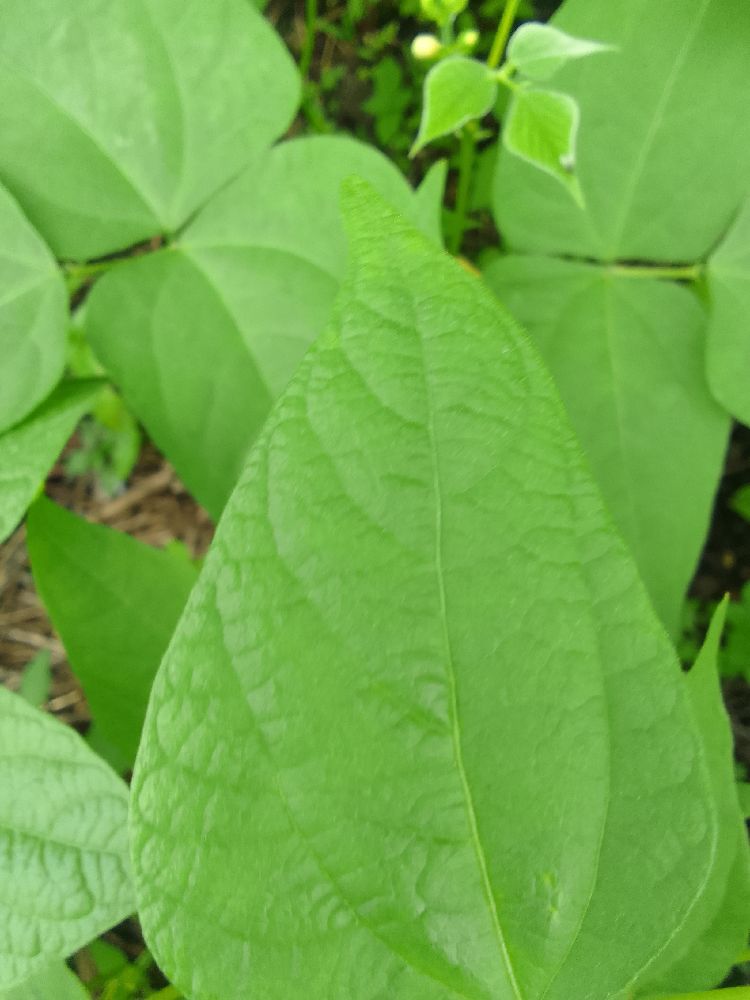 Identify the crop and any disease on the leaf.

common bean, healthy
